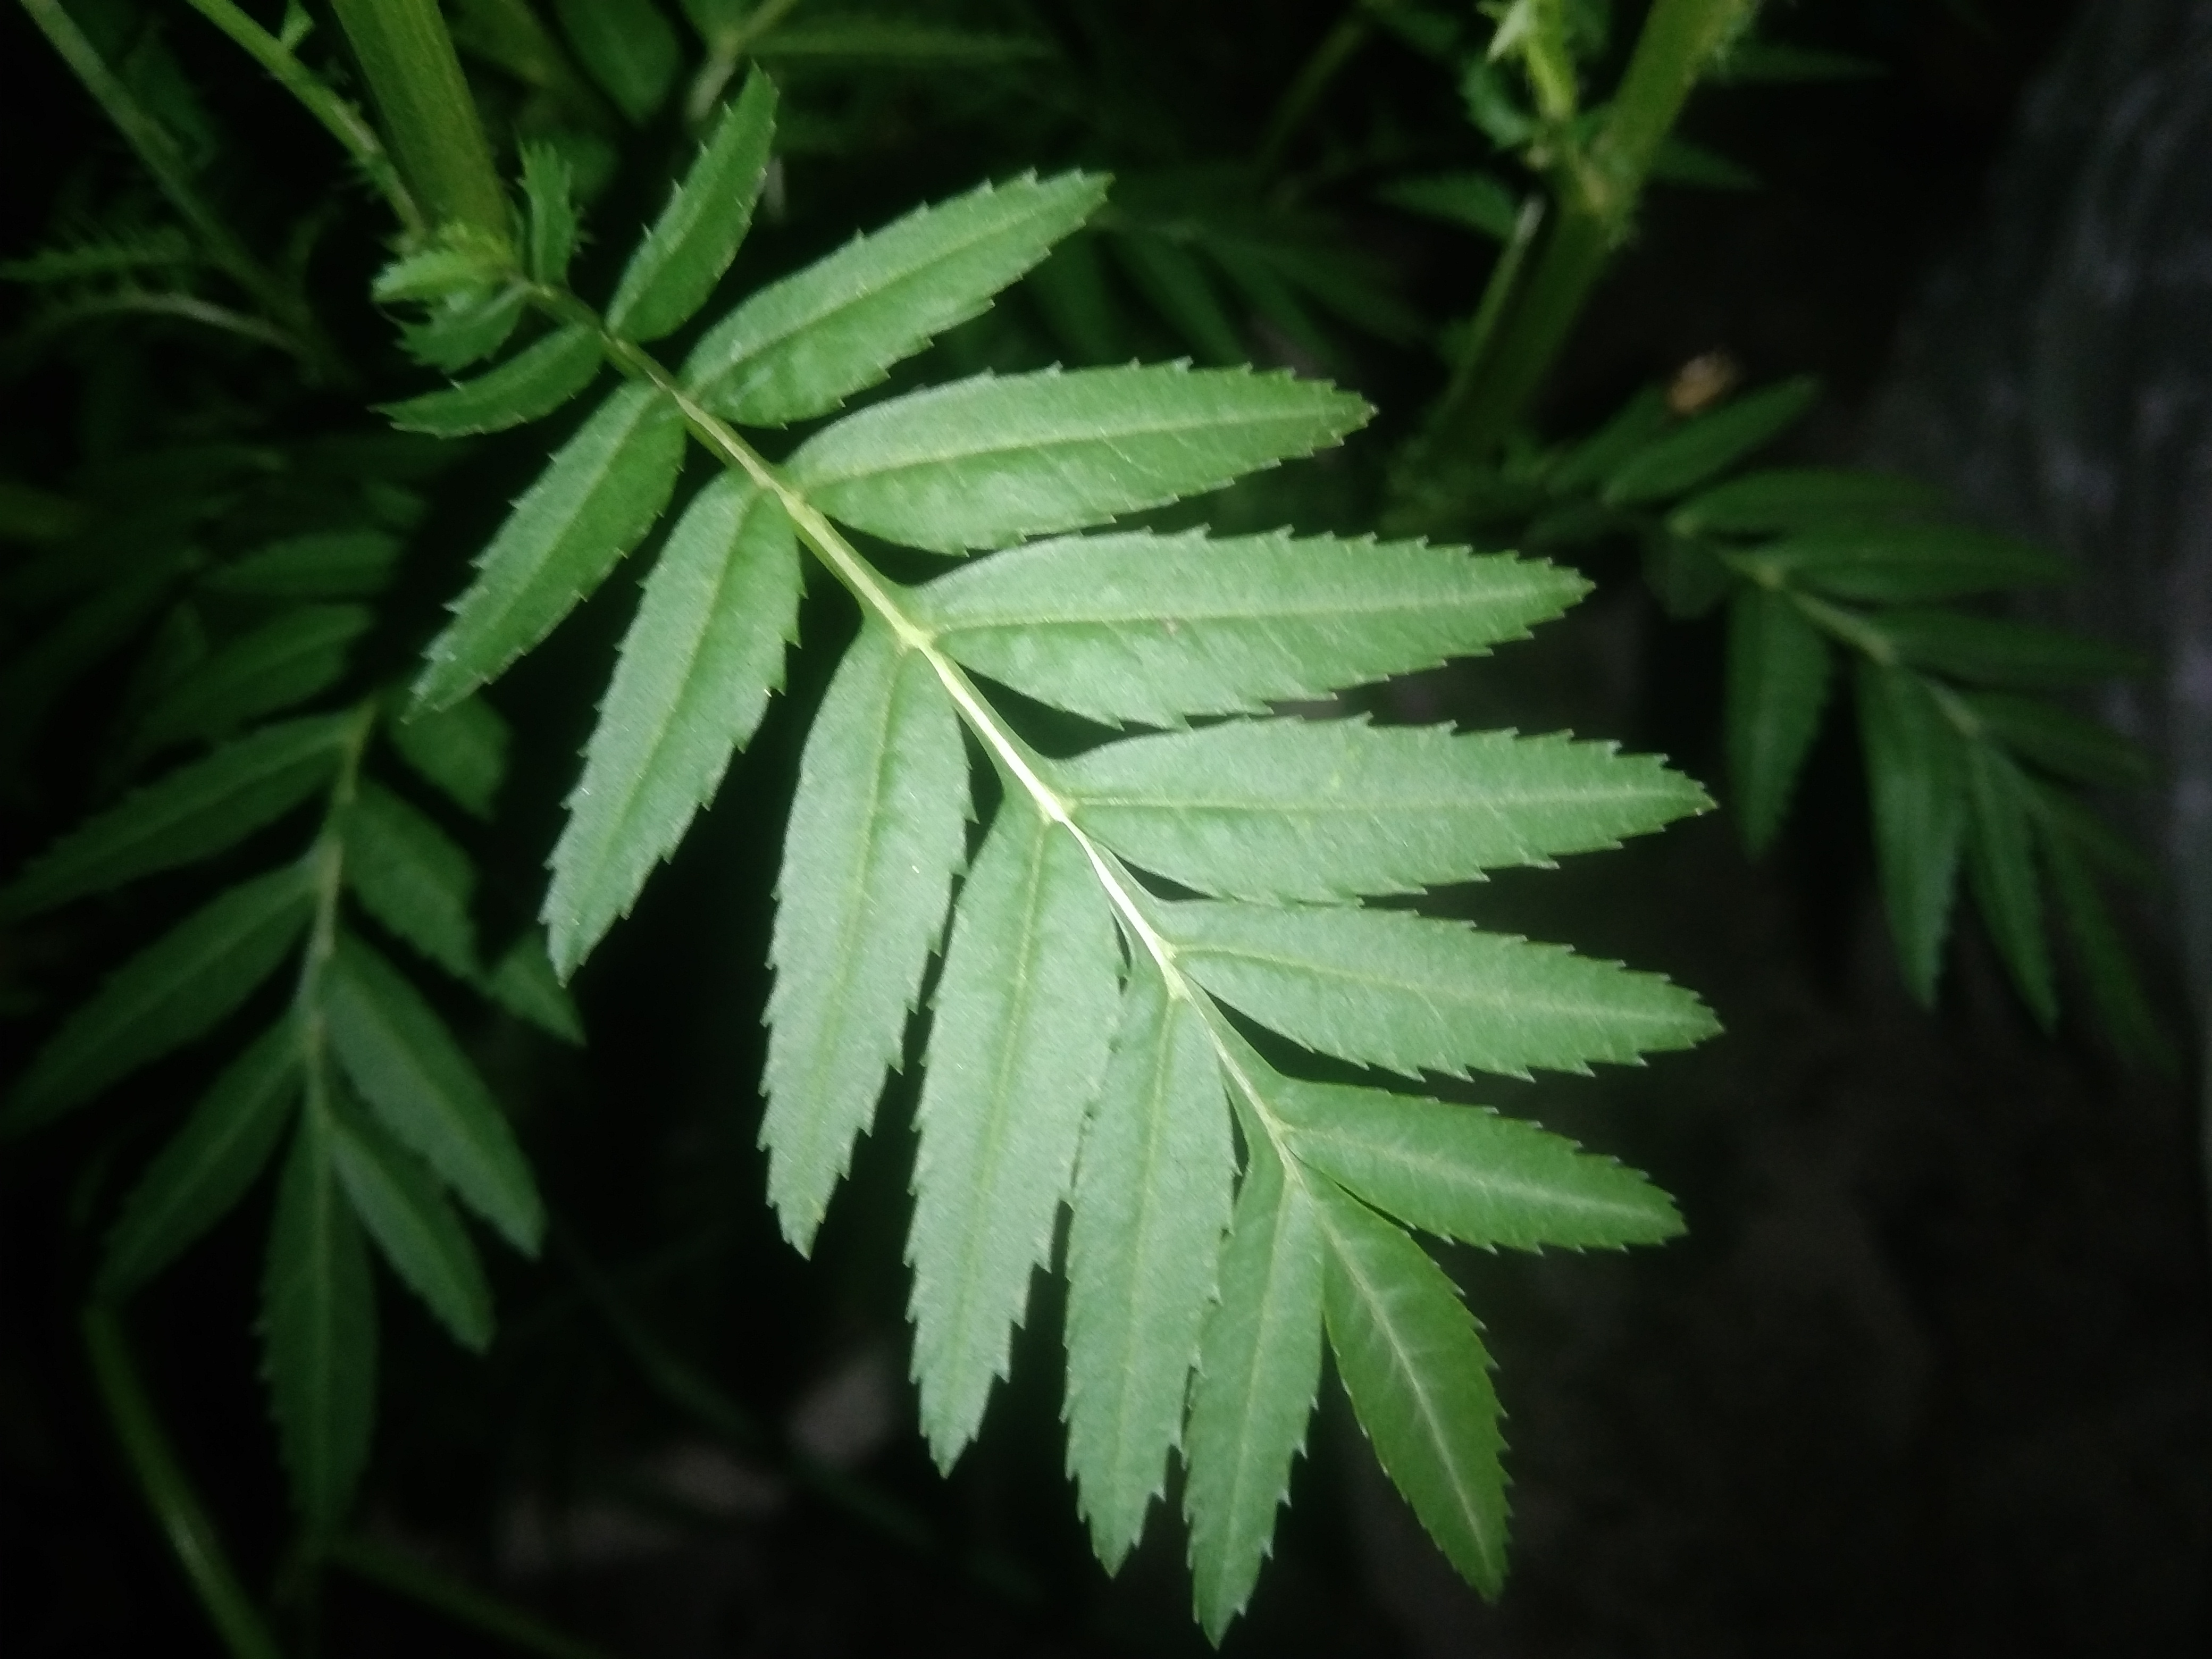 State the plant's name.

marigold
